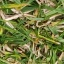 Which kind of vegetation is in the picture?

grass
